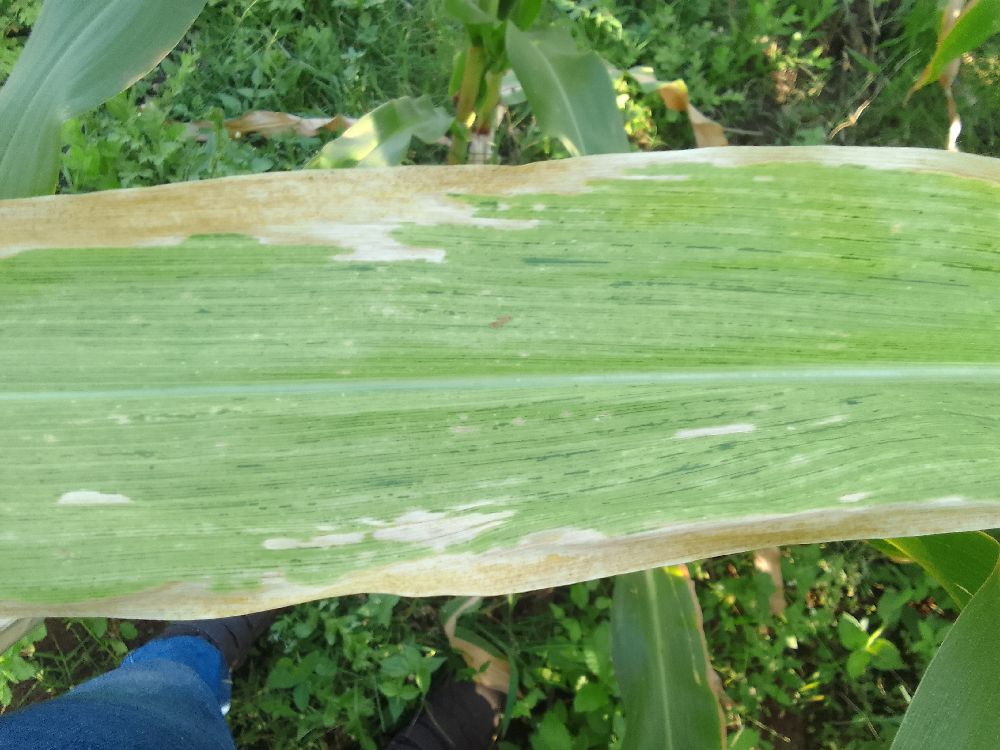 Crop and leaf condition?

maize, maize lethal necrosis
